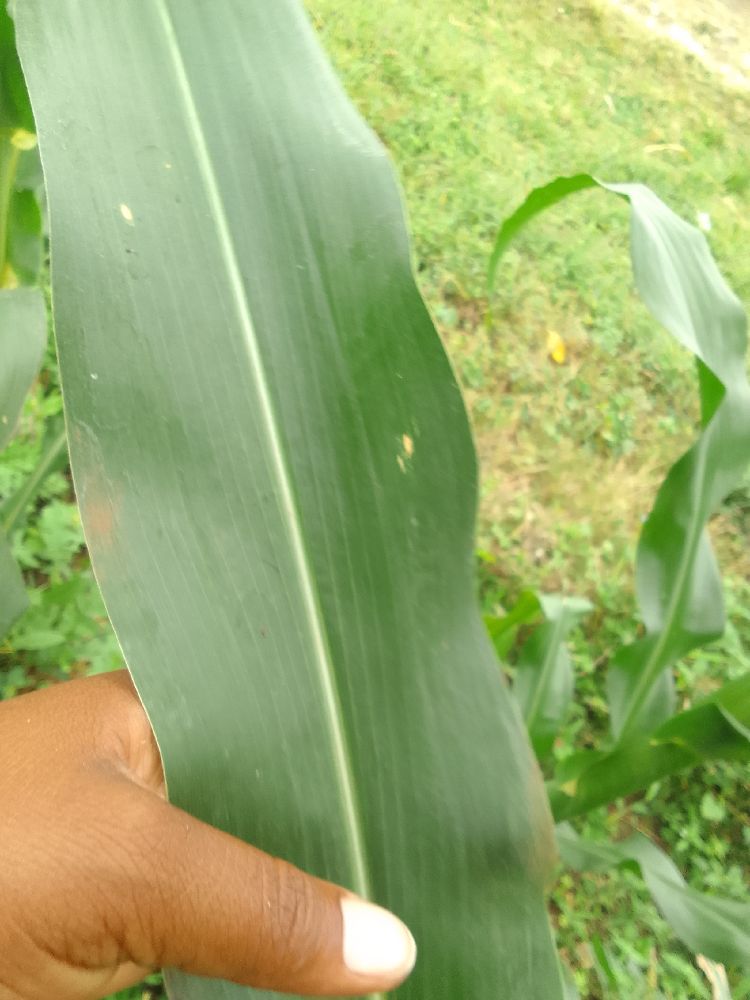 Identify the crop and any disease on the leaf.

maize, healthy
